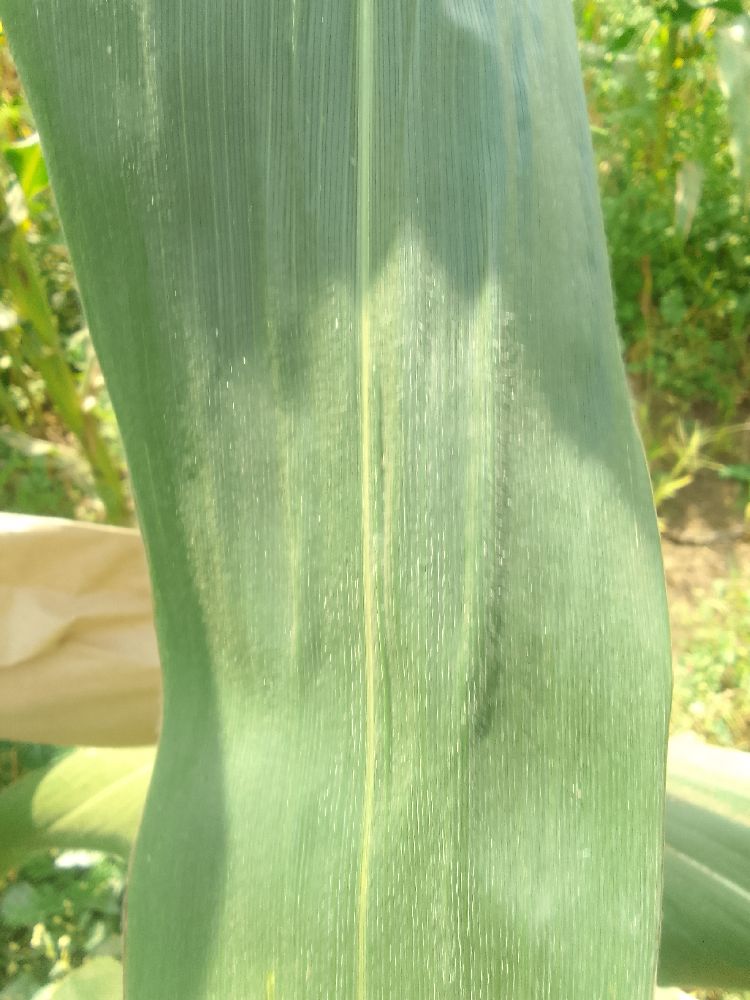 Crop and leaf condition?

maize, healthy
